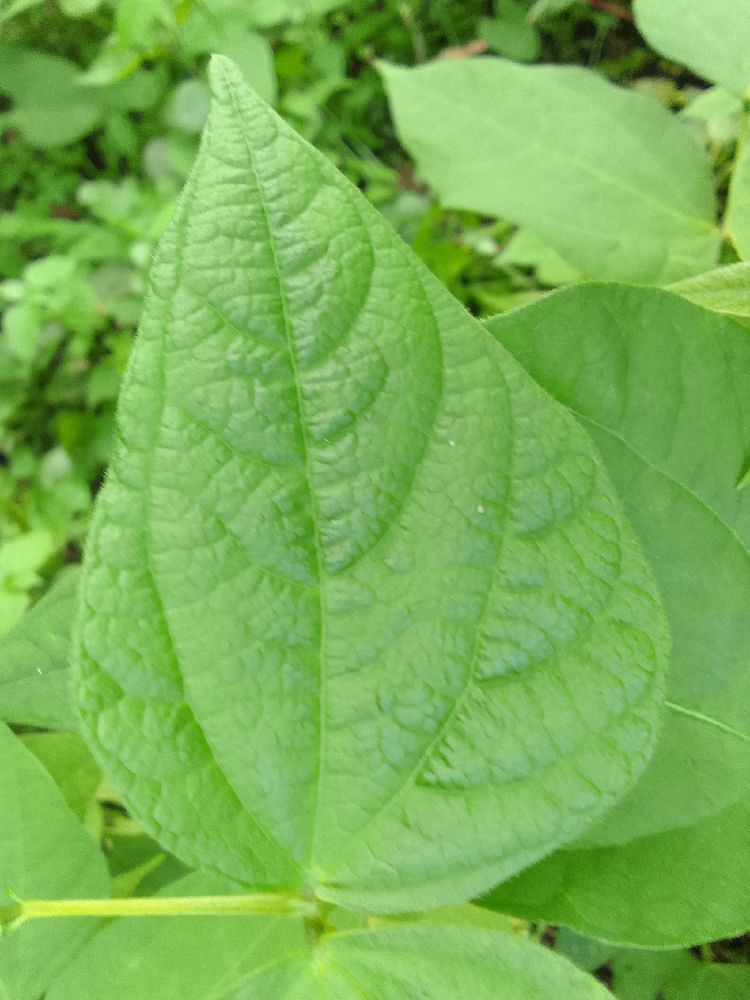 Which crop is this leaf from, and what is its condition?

common bean, healthy
